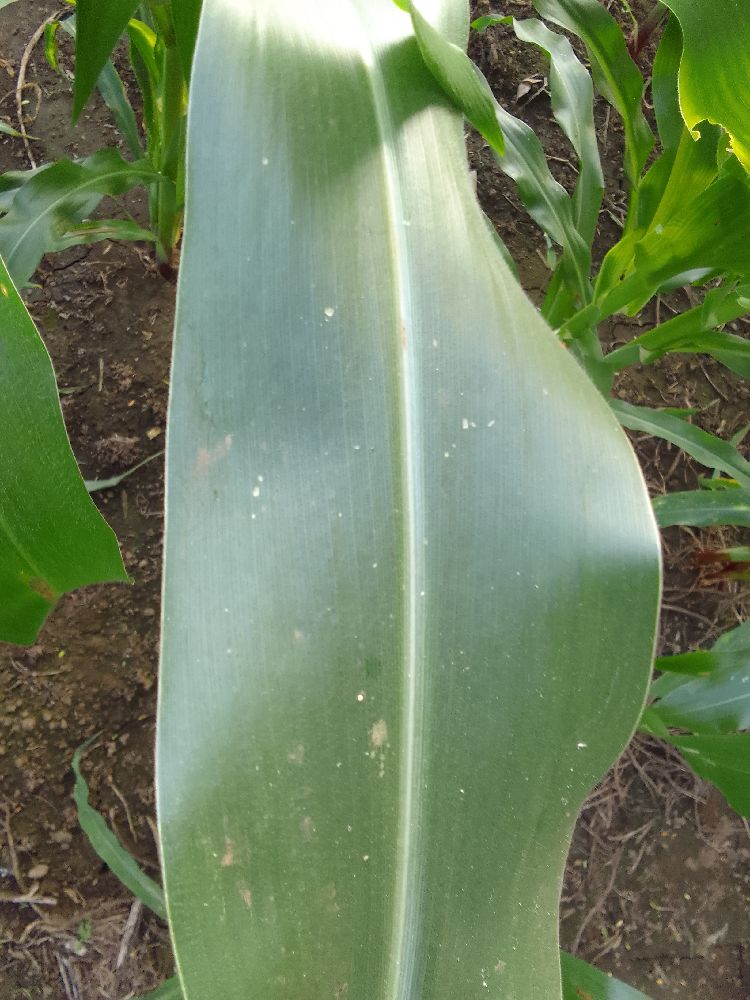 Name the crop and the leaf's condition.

maize, healthy
